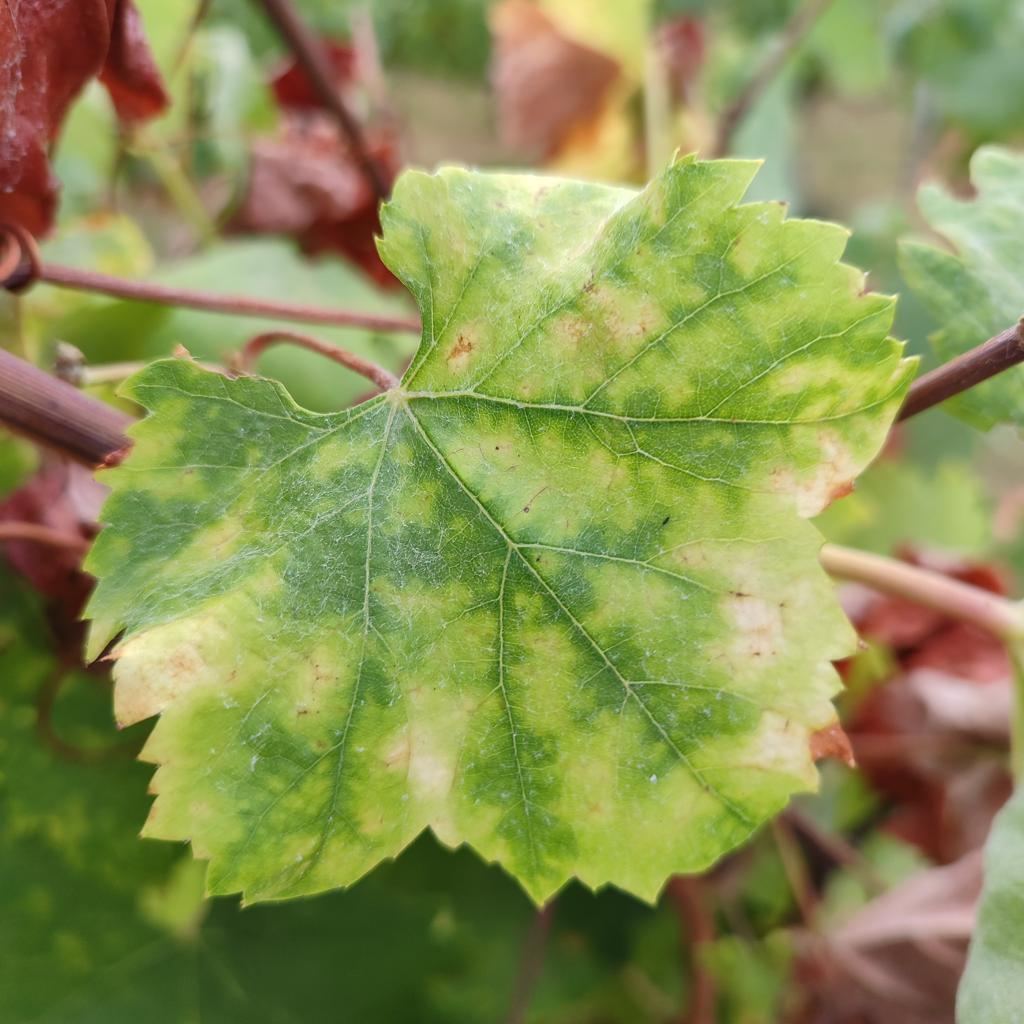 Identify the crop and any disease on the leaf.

grapevine, esca complex
